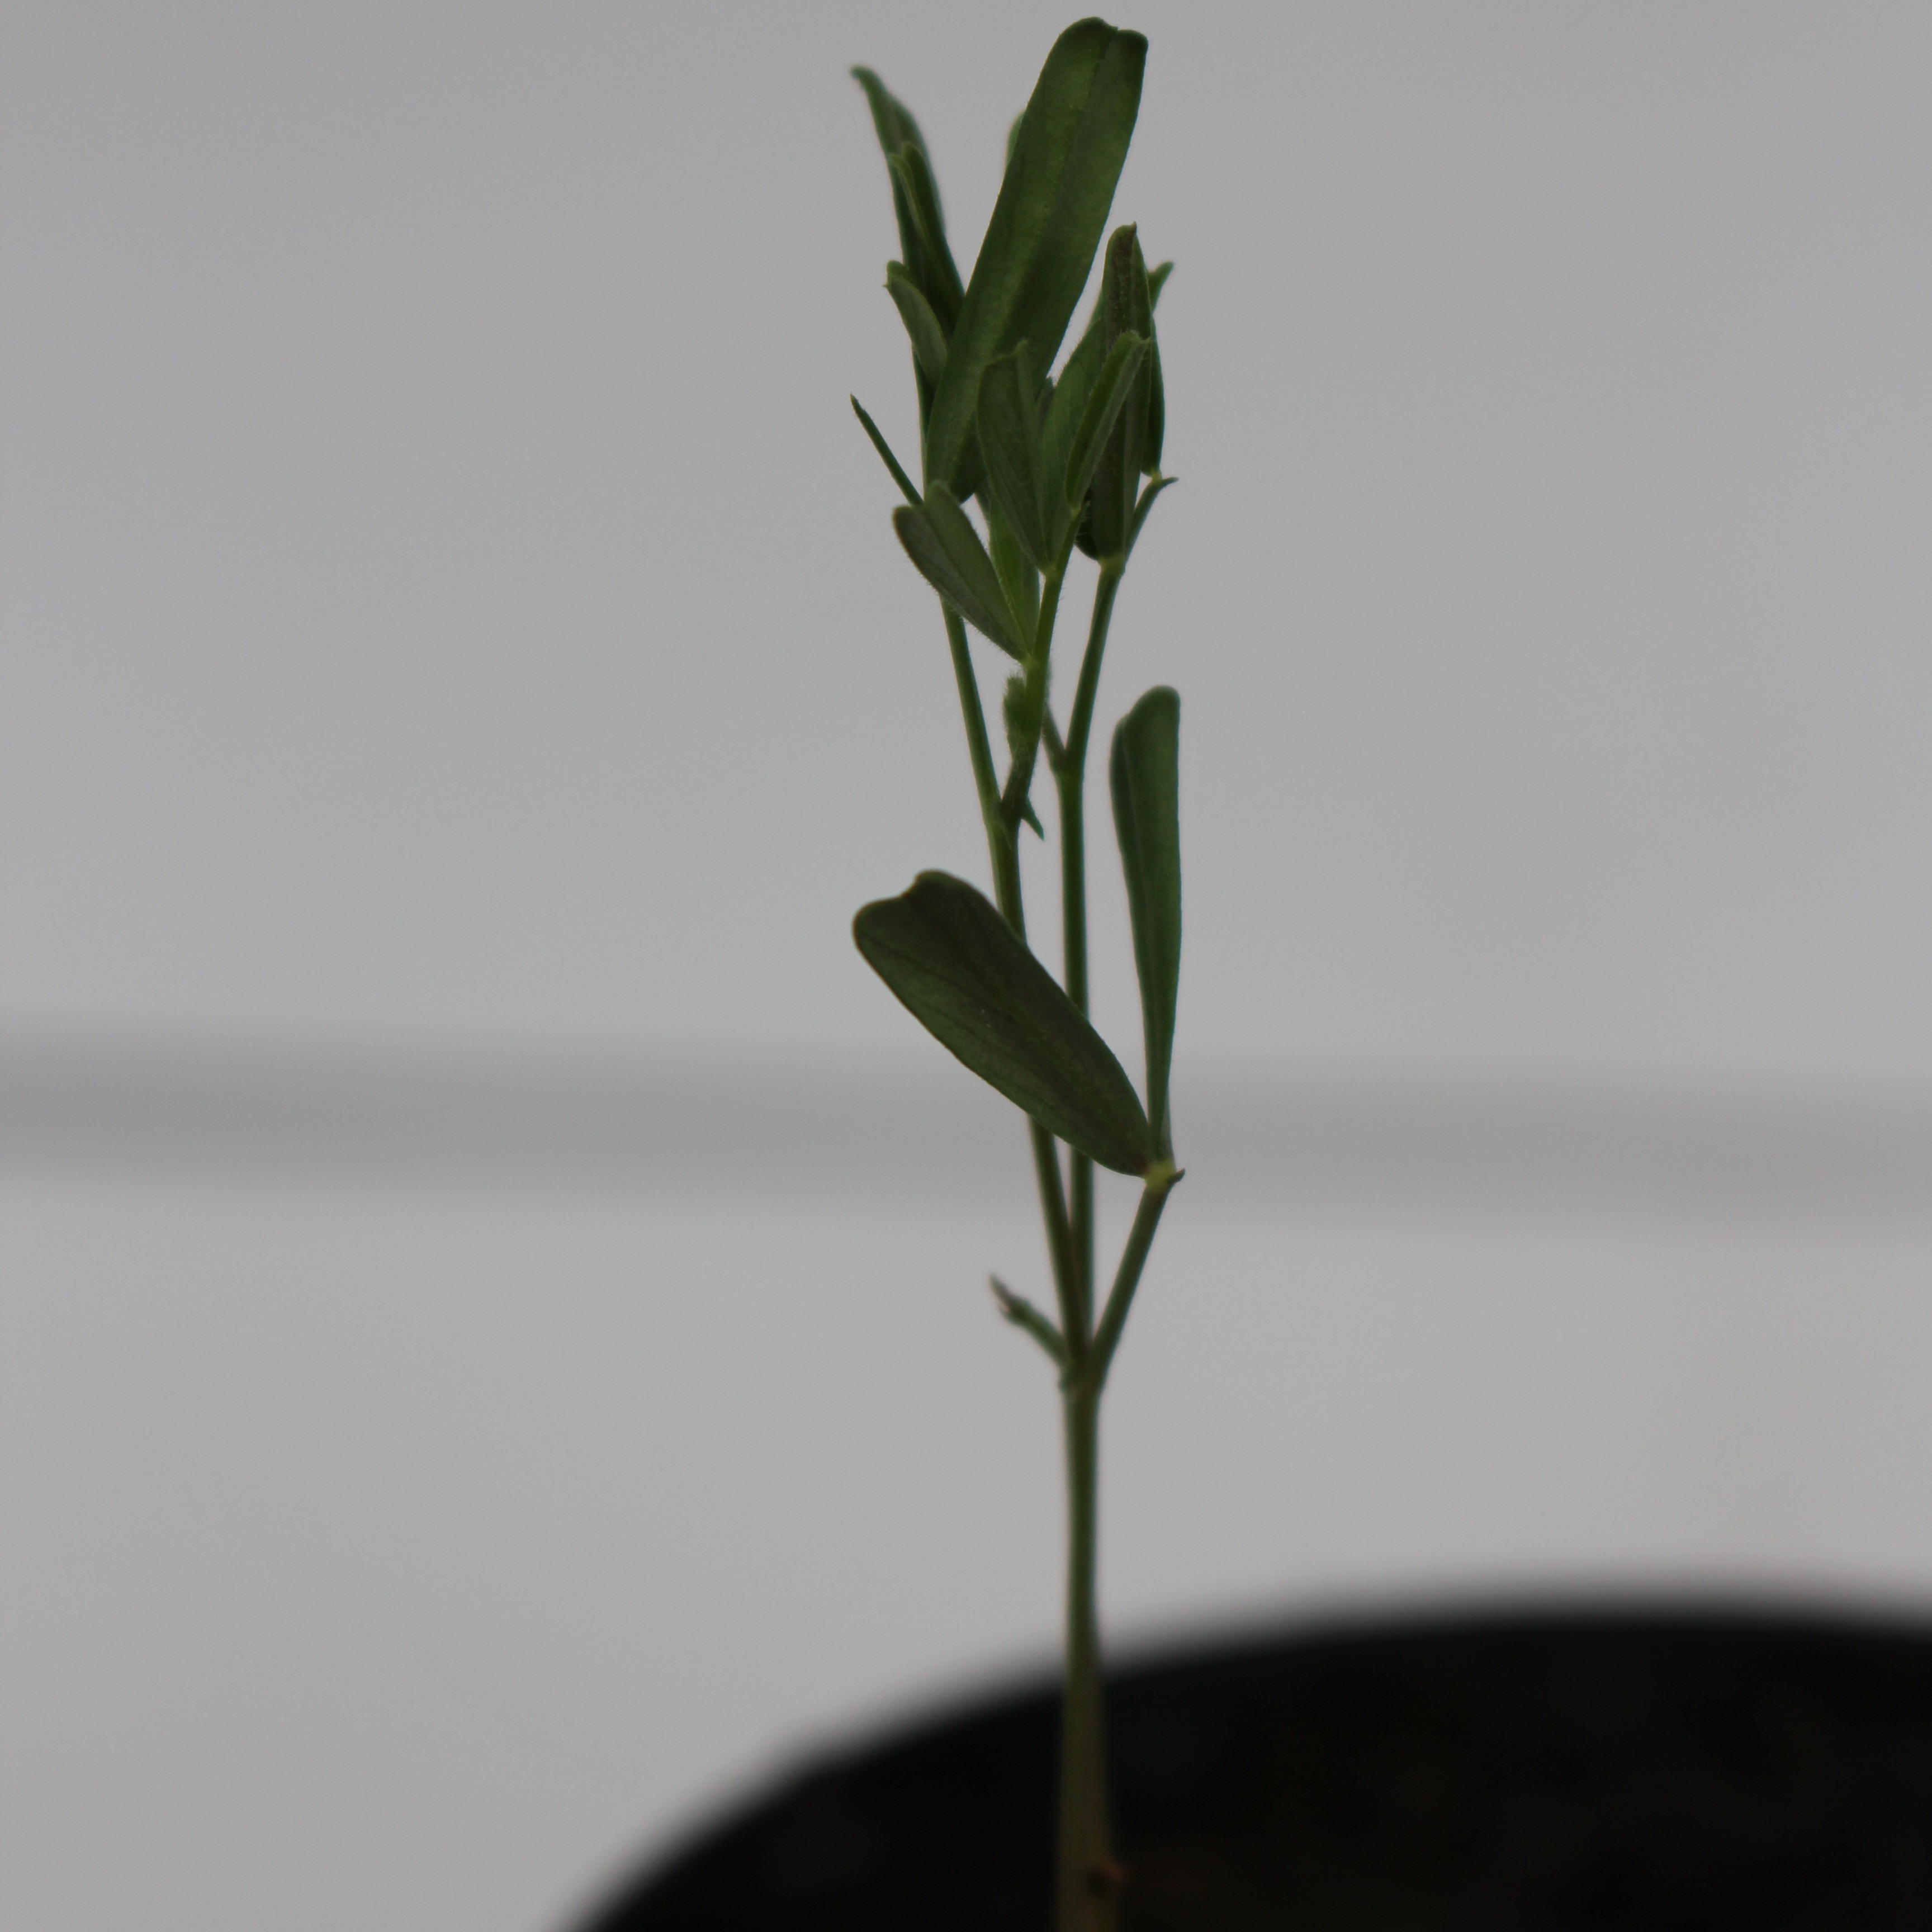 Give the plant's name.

Vicia sativa
